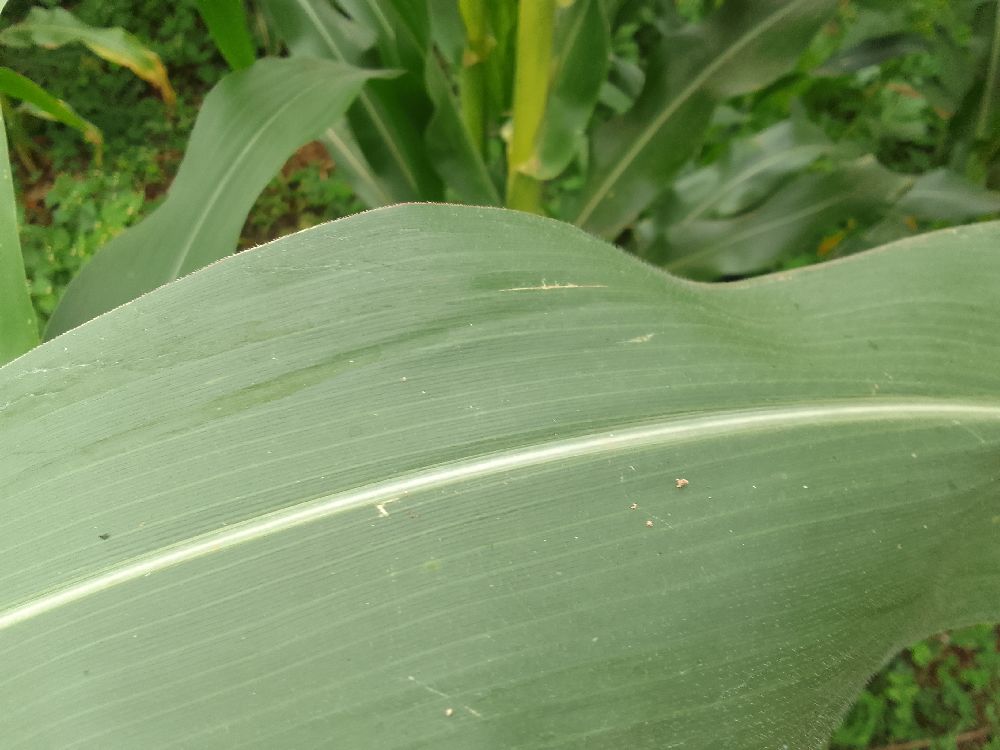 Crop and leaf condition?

maize, healthy
